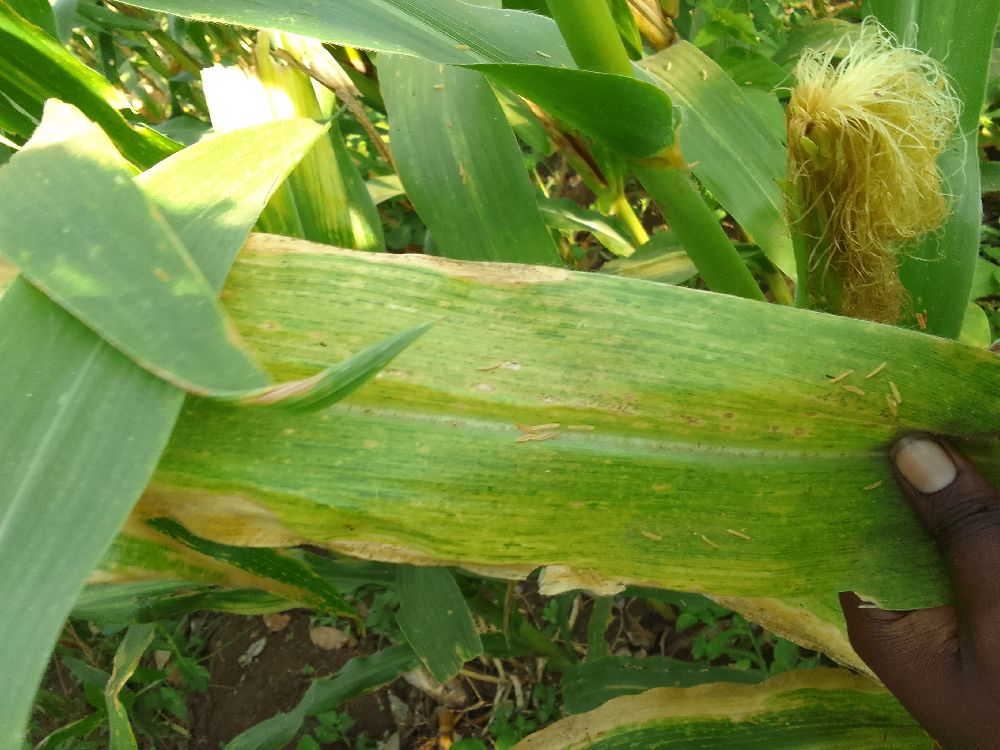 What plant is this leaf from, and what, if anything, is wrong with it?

maize, maize lethal necrosis
